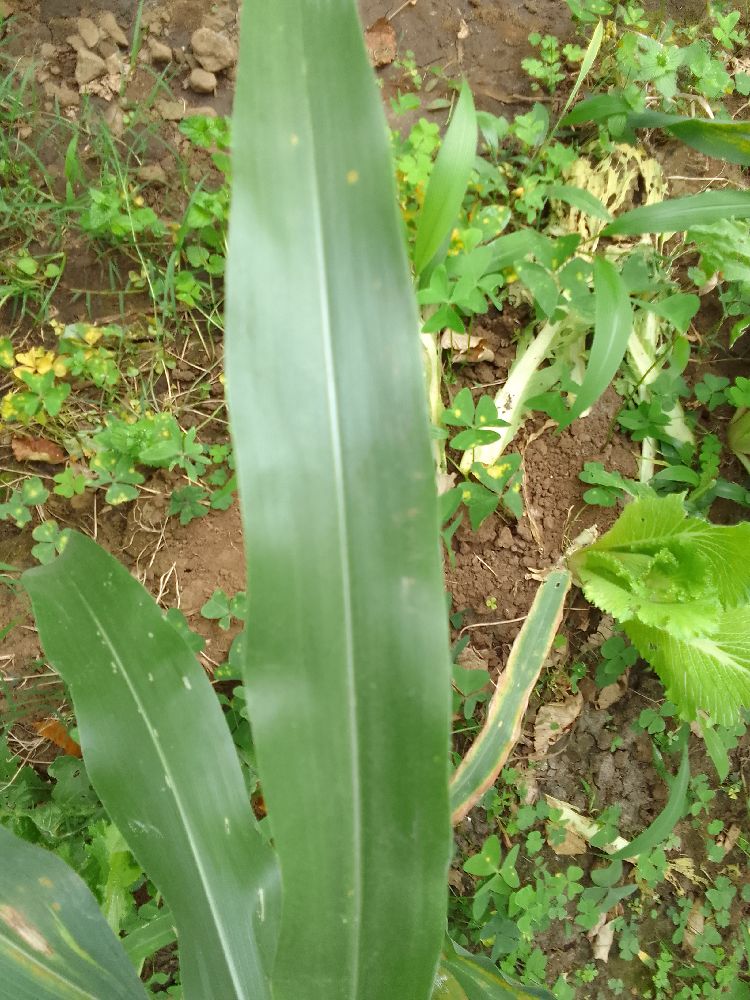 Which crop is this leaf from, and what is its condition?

maize, healthy
